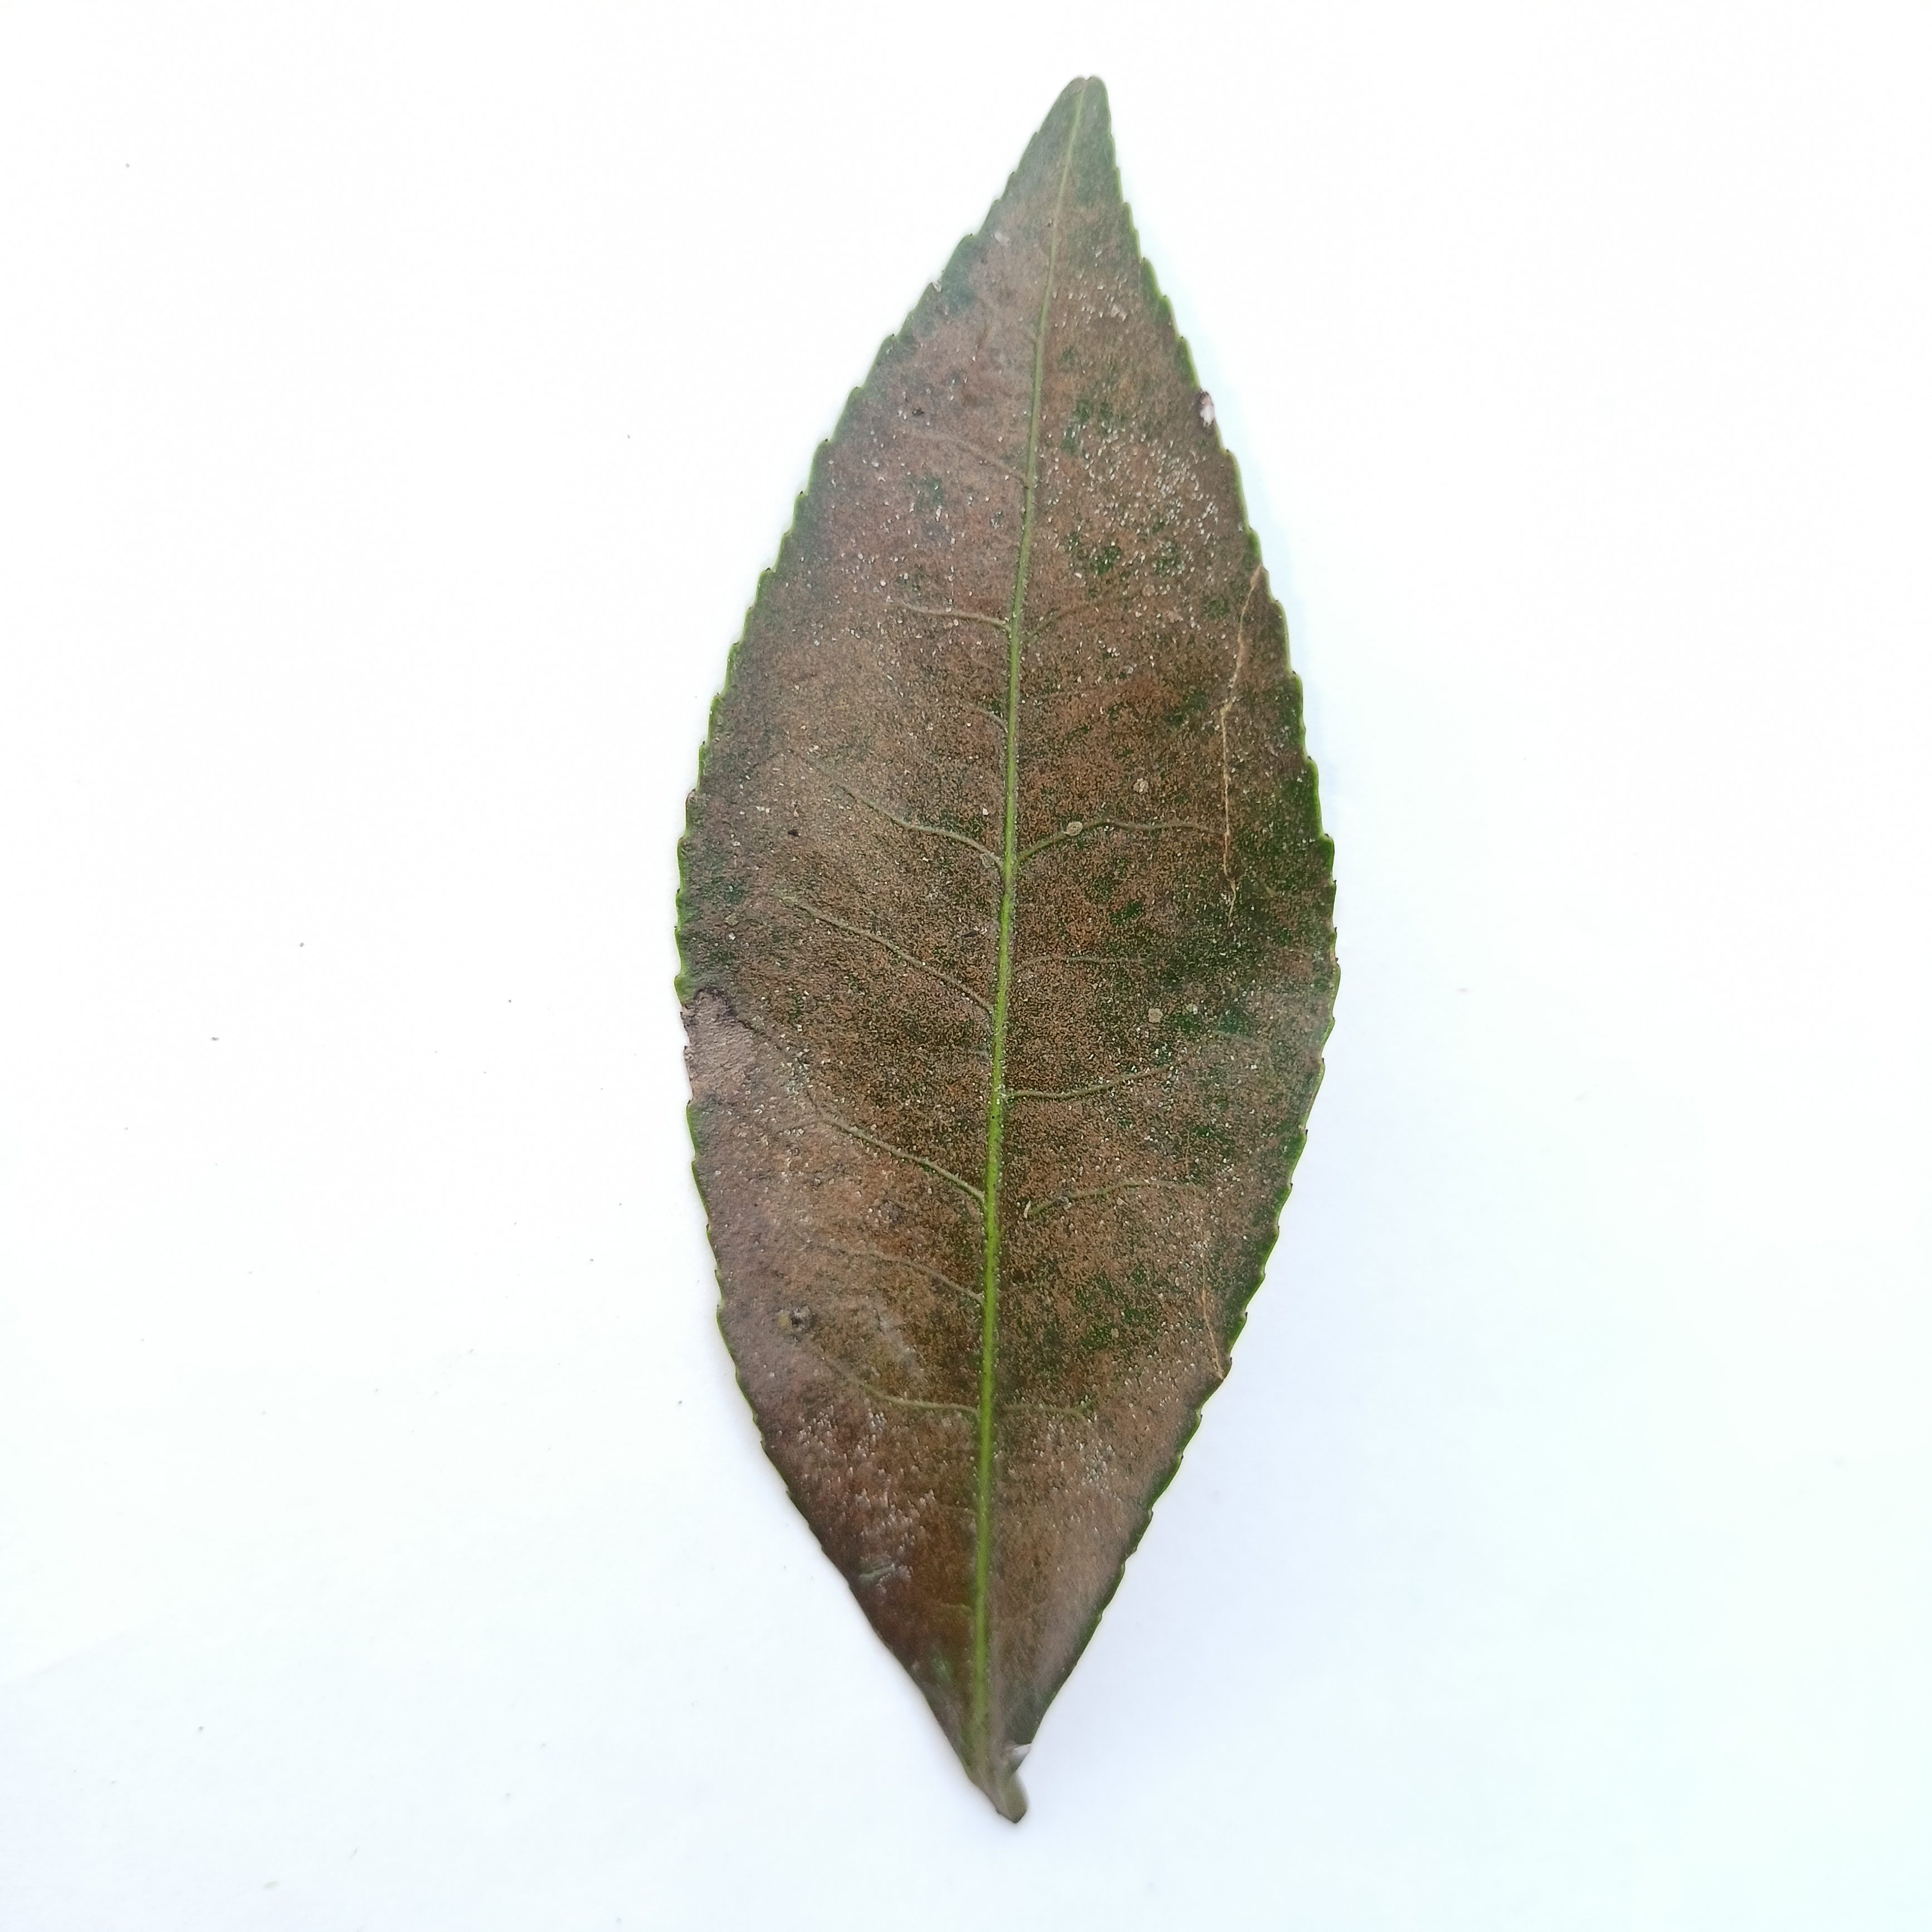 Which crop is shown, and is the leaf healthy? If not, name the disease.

tea, red rust
